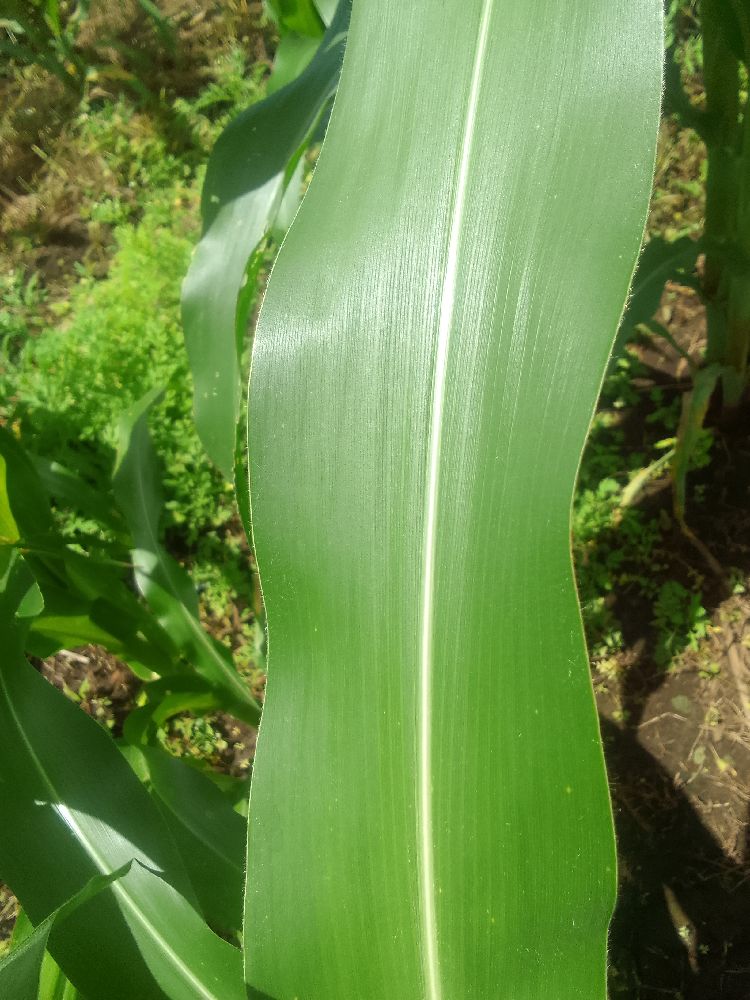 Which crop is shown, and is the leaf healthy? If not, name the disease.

maize, healthy
